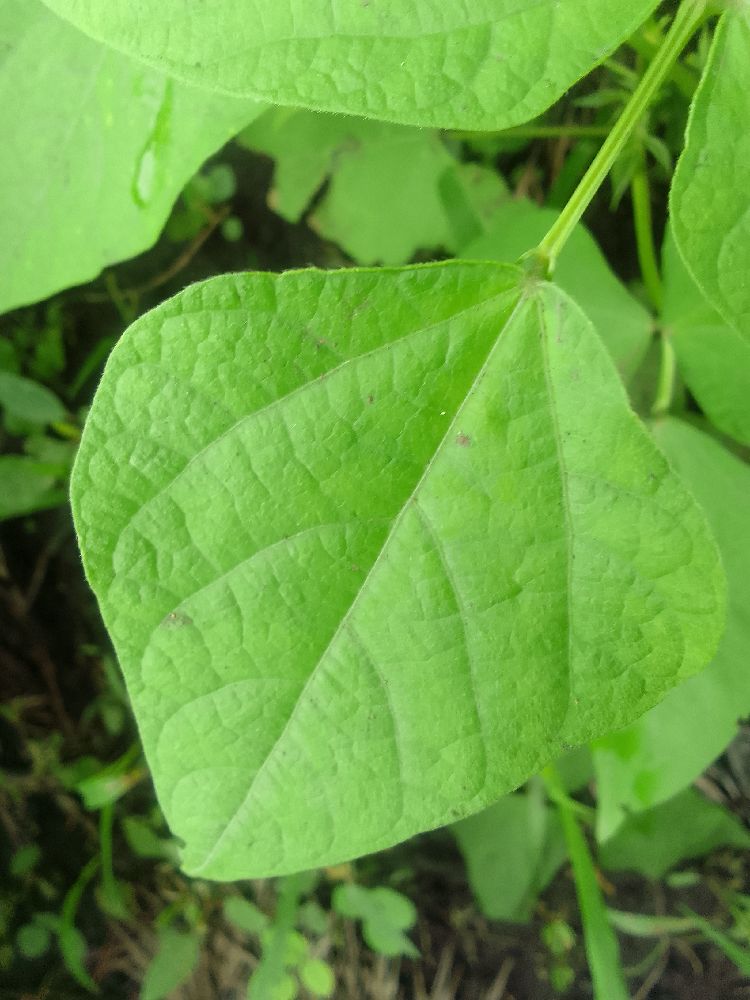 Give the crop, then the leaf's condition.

common bean, healthy
